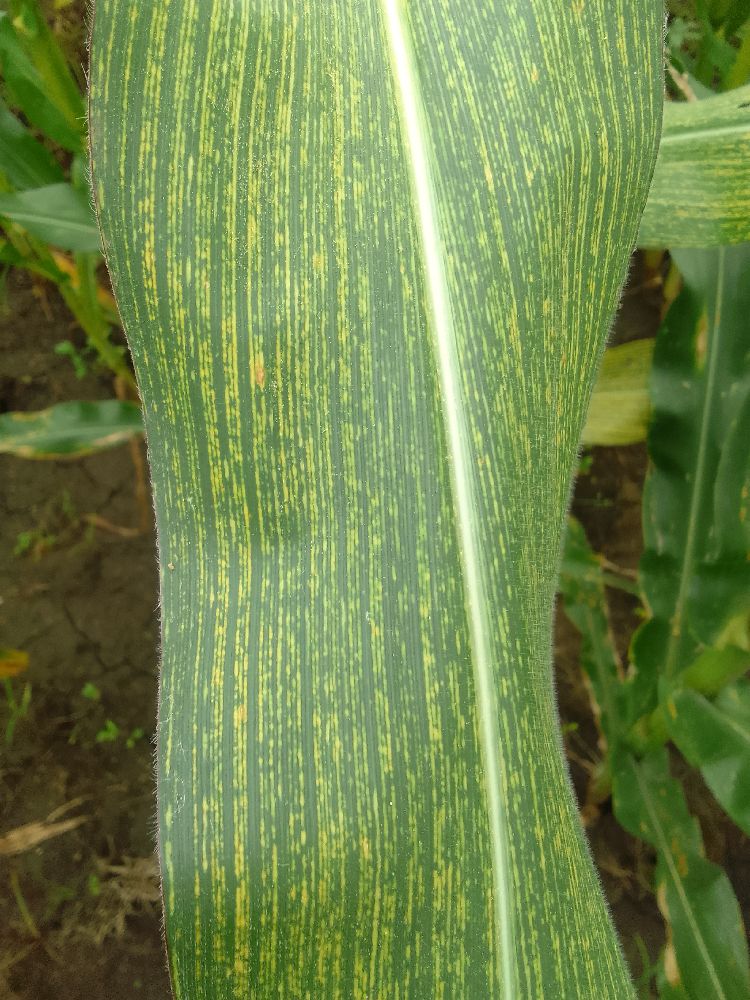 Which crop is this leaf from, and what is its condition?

maize, maize streak virus
